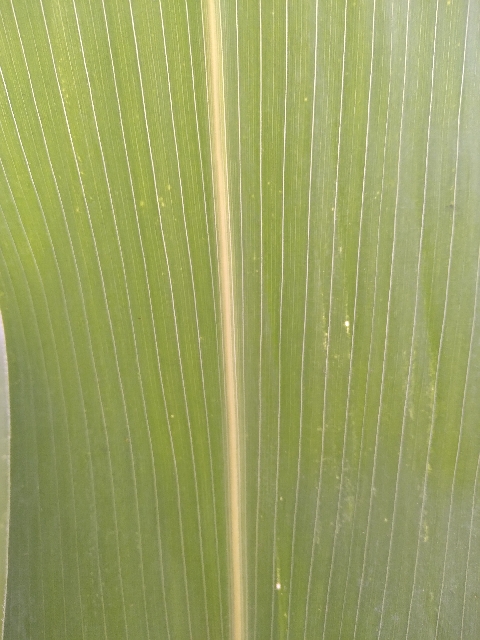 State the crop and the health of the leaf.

maize, healthy
